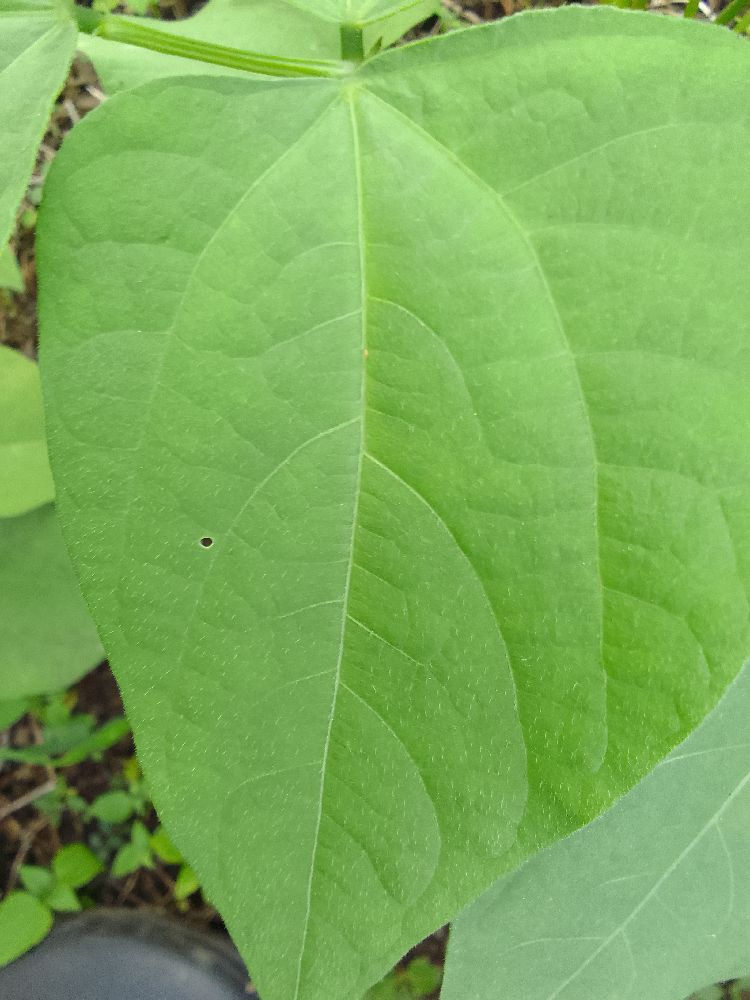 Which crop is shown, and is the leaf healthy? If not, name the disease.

common bean, healthy
